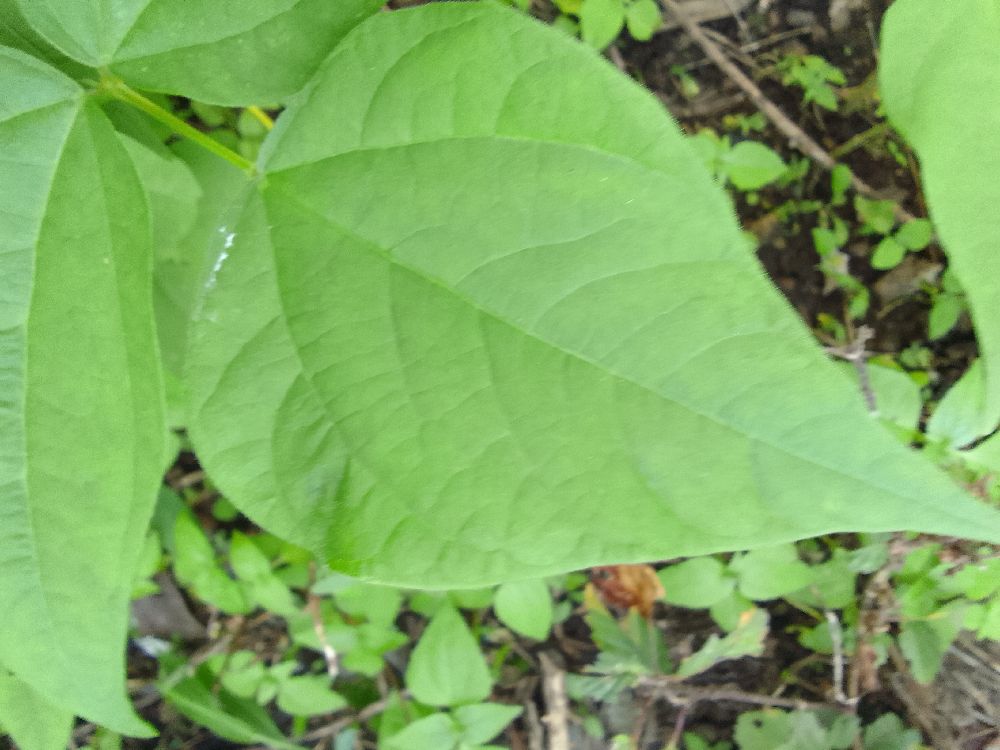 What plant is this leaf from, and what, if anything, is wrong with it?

common bean, healthy
